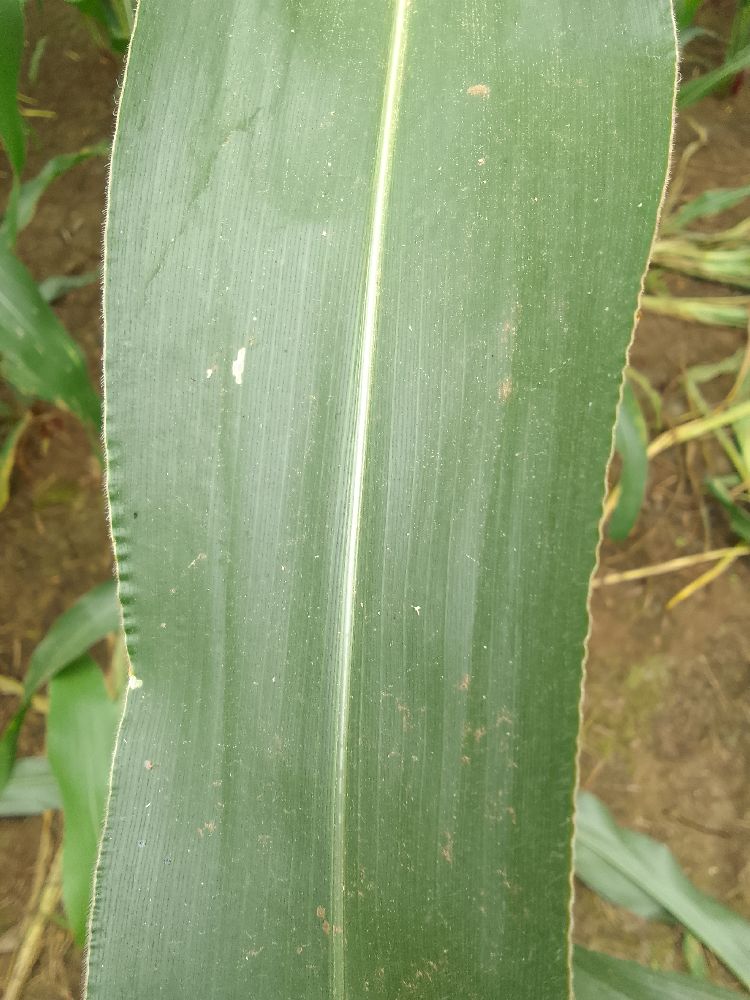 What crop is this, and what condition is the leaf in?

maize, healthy
